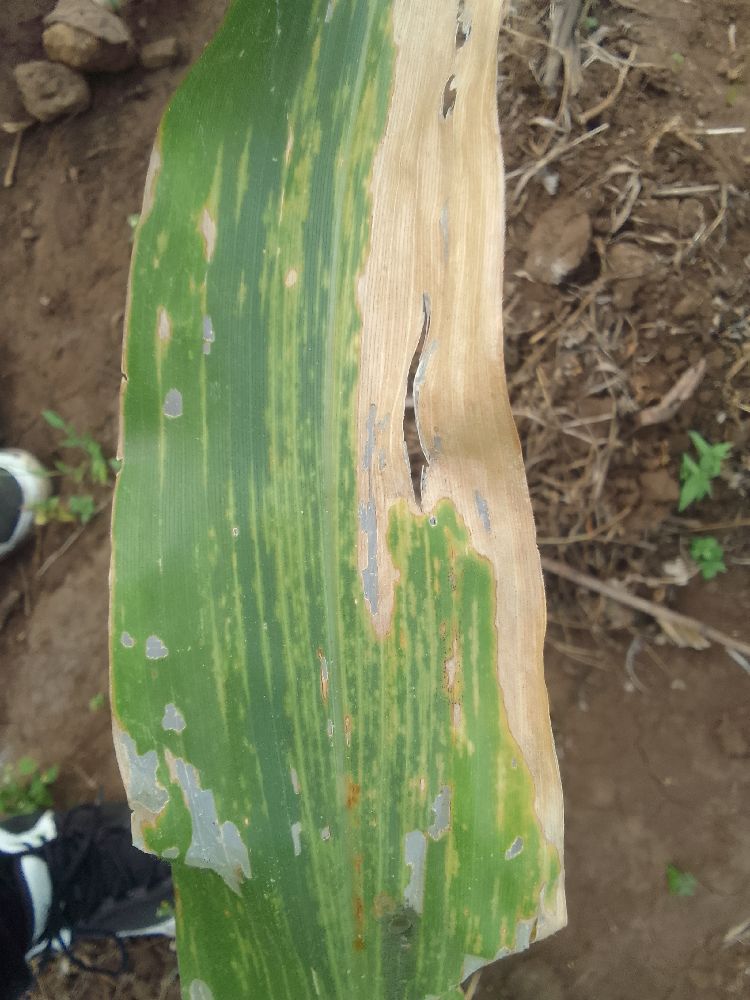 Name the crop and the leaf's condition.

maize, maize lethal necrosis
